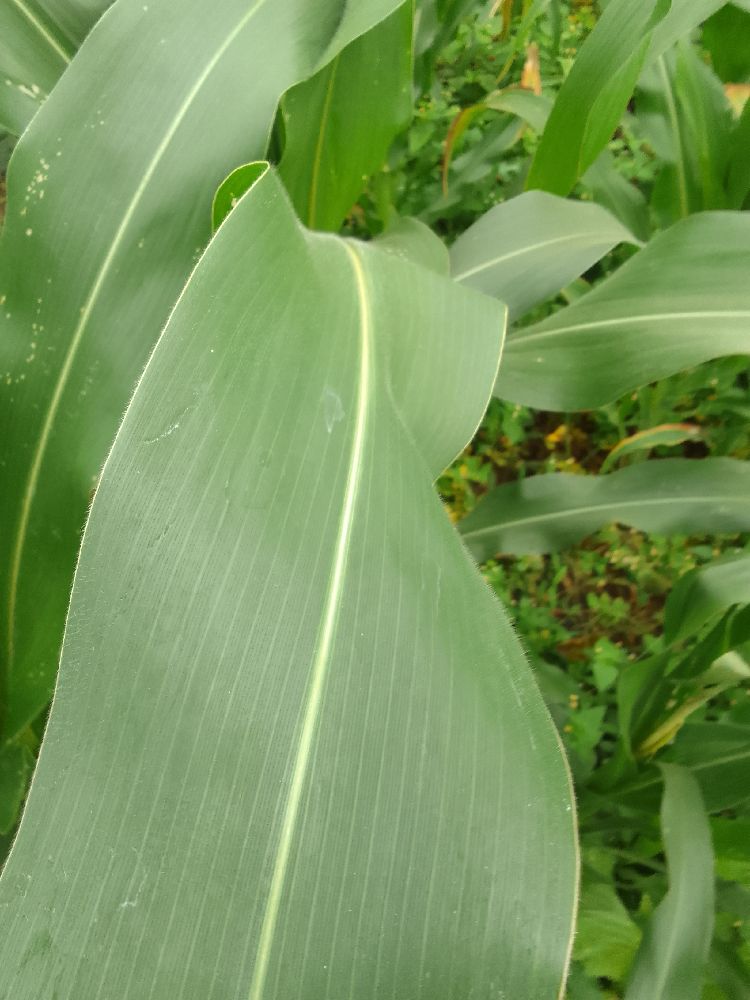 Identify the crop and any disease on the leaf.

maize, healthy
